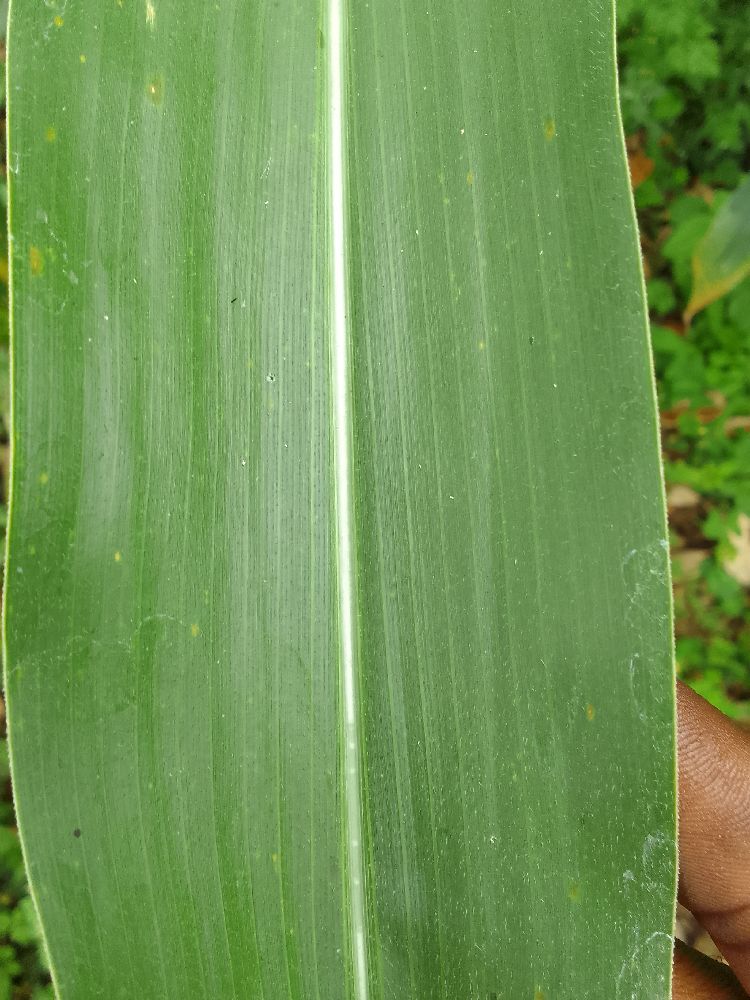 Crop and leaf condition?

maize, healthy
